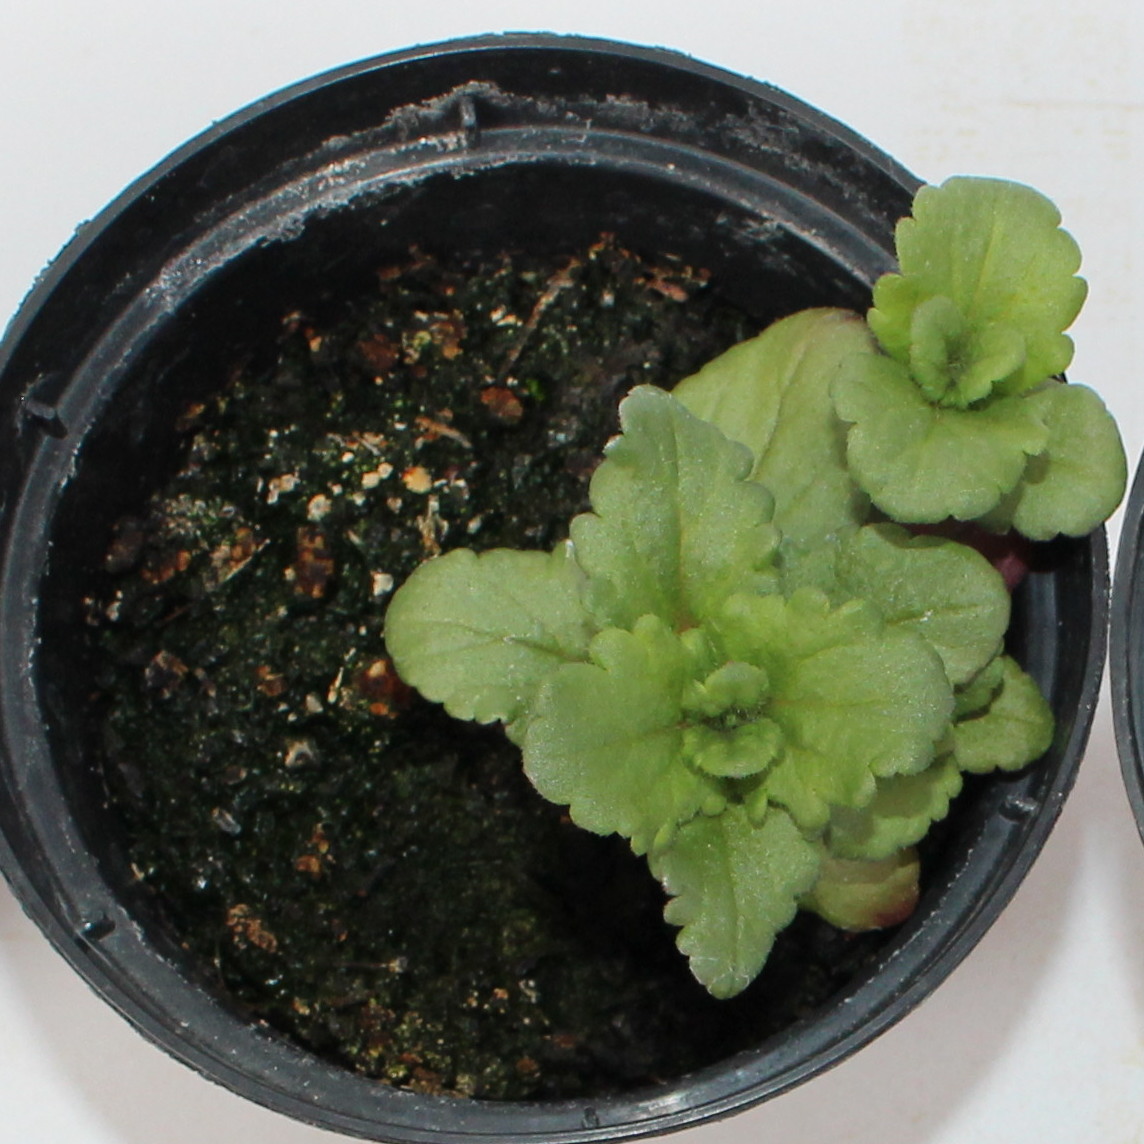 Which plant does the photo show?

Veronica persica
